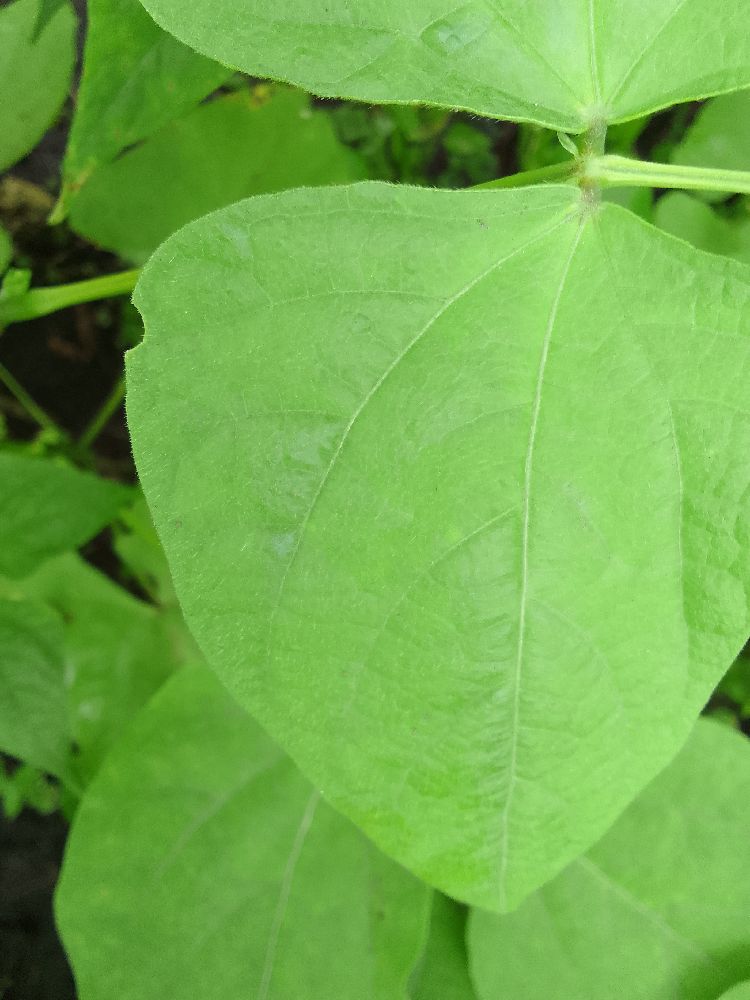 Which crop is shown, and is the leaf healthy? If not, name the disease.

common bean, healthy
